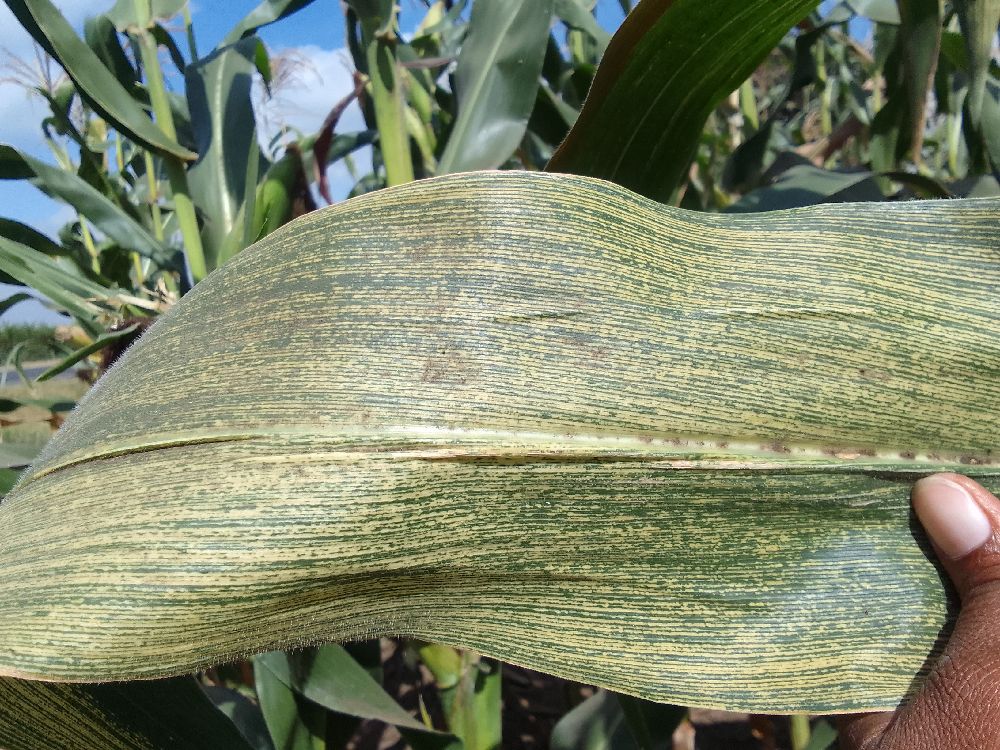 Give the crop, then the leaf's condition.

maize, maize streak virus
